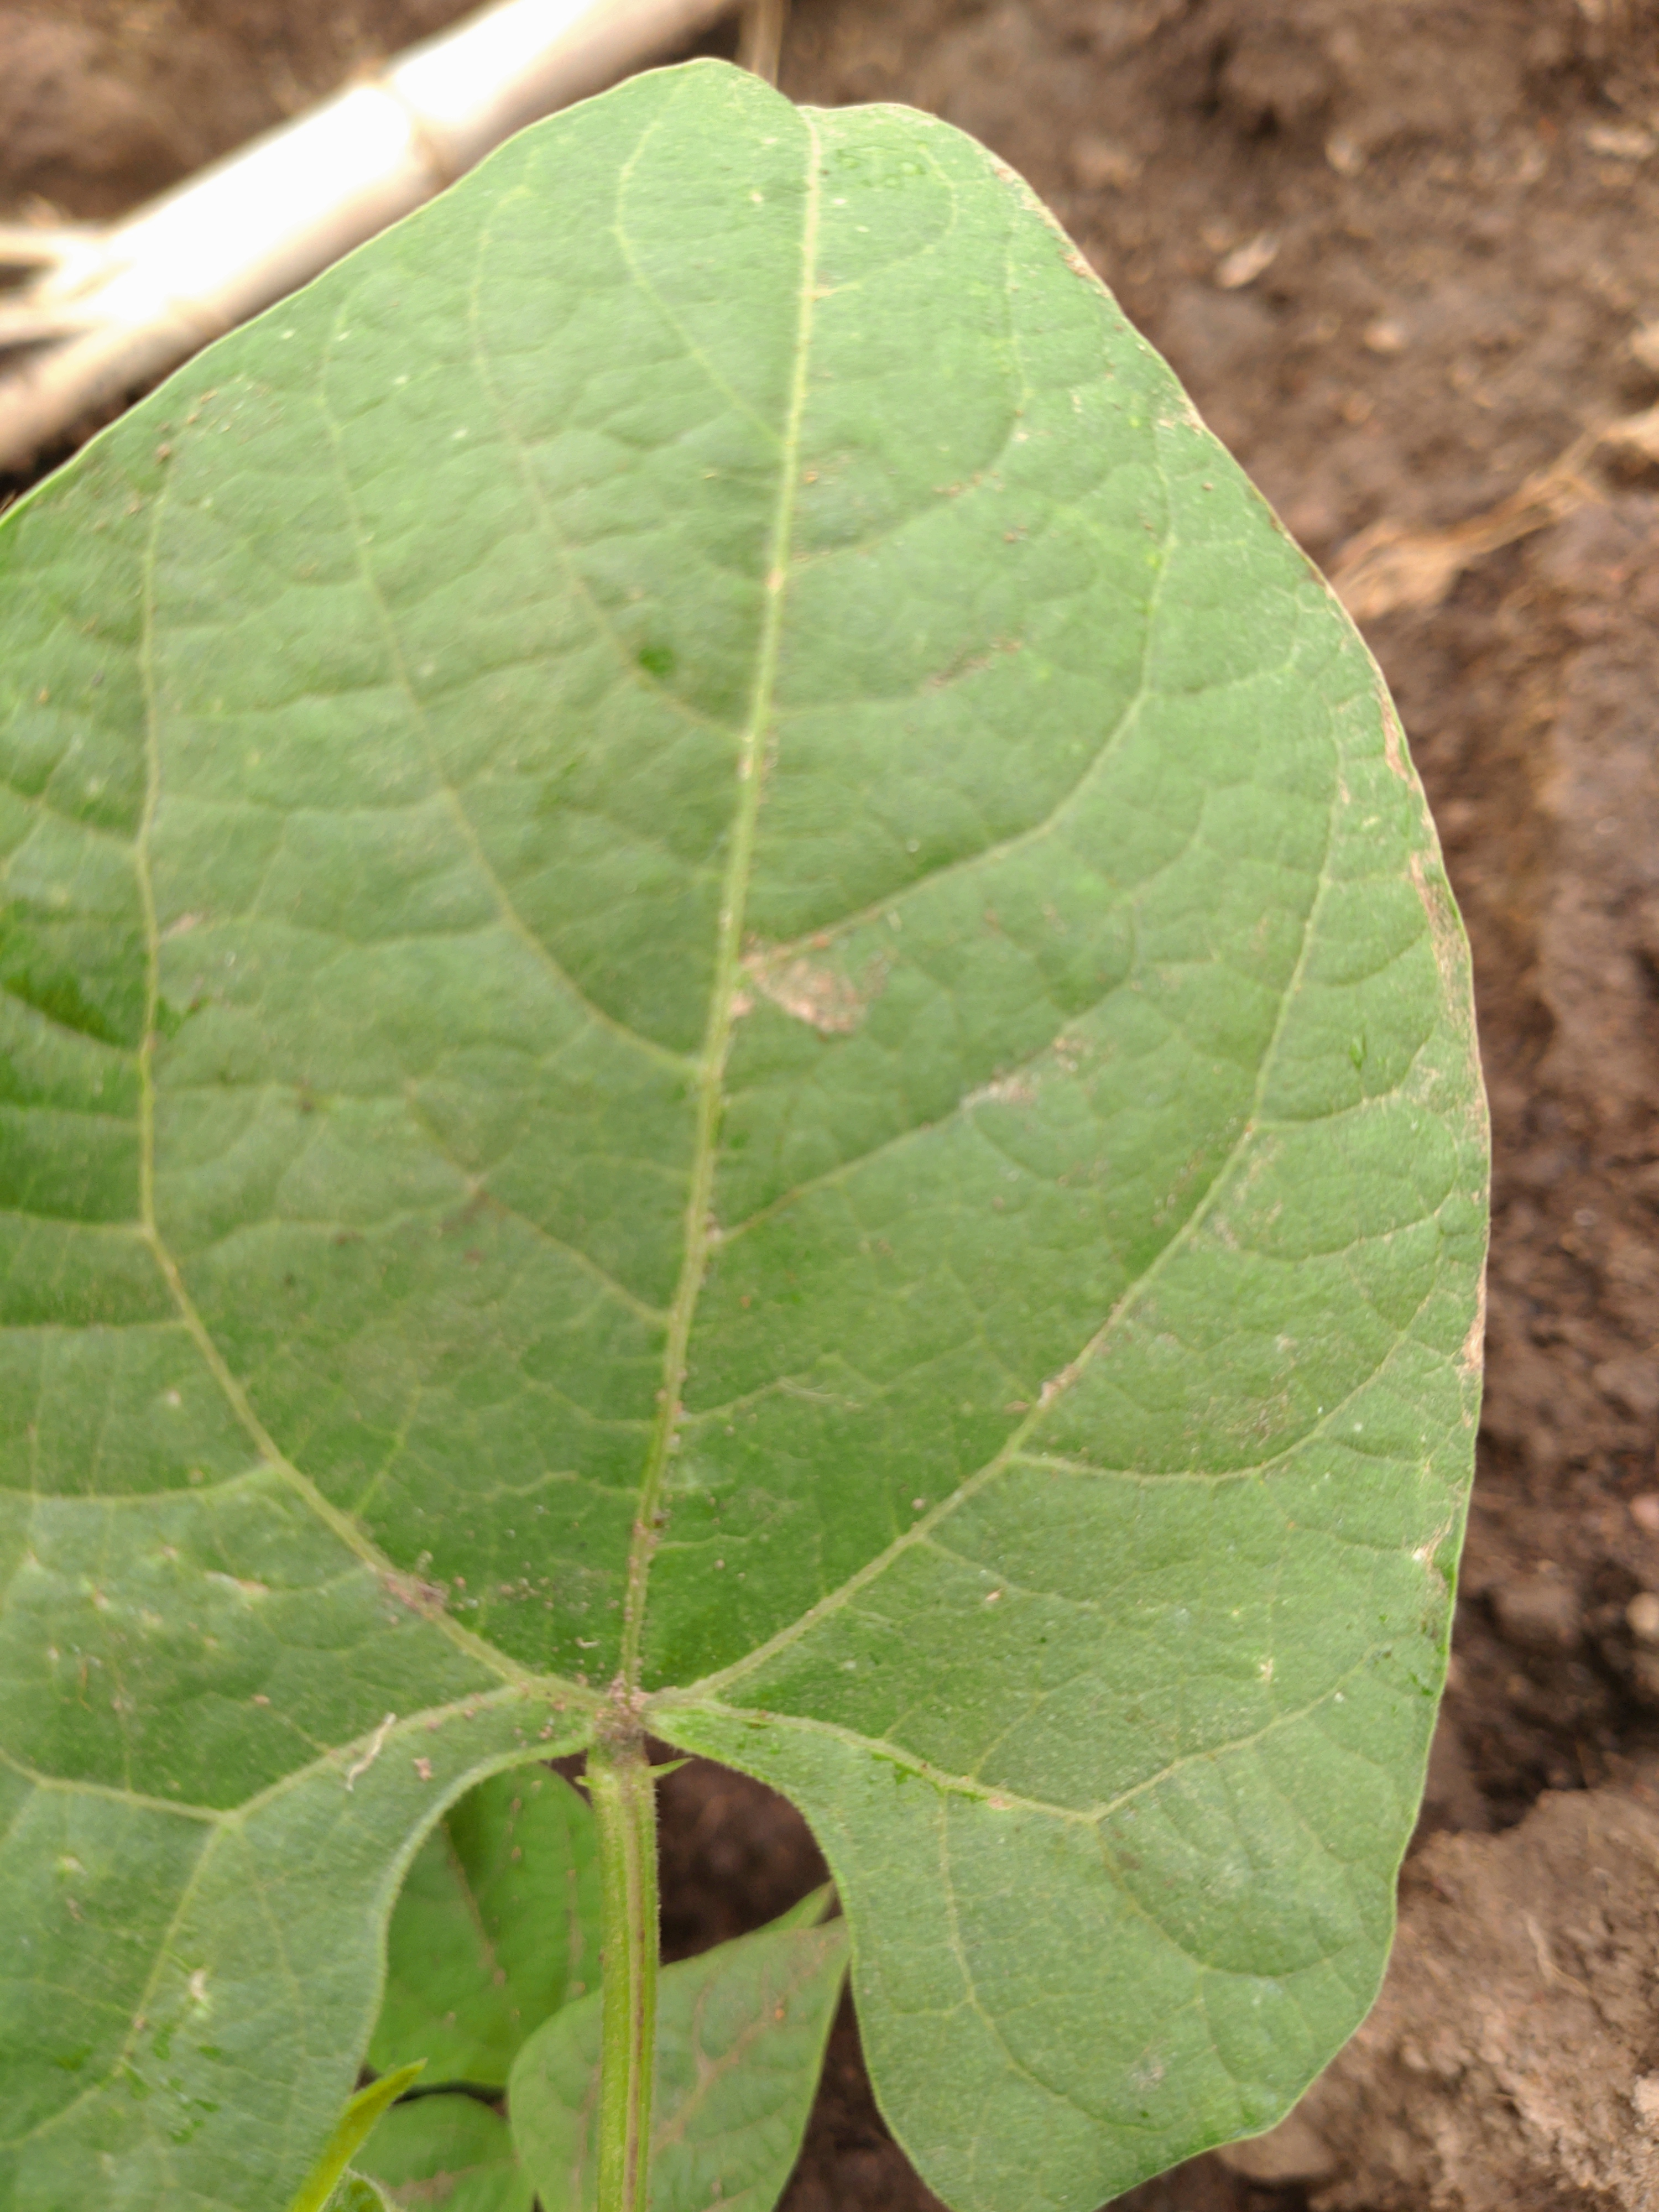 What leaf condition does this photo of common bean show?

healthy
